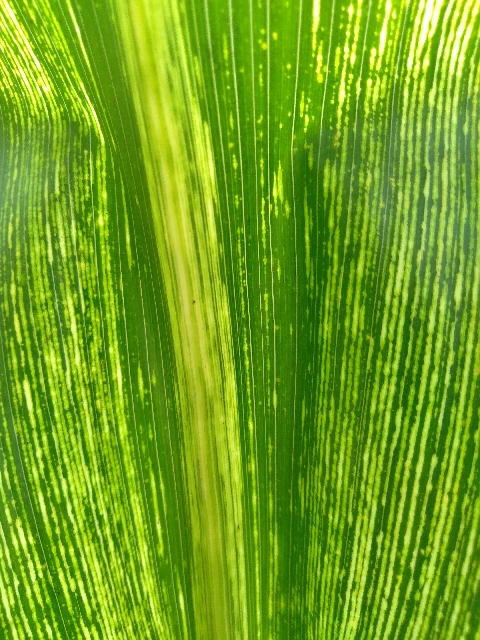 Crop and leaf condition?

maize, maize streak virus
